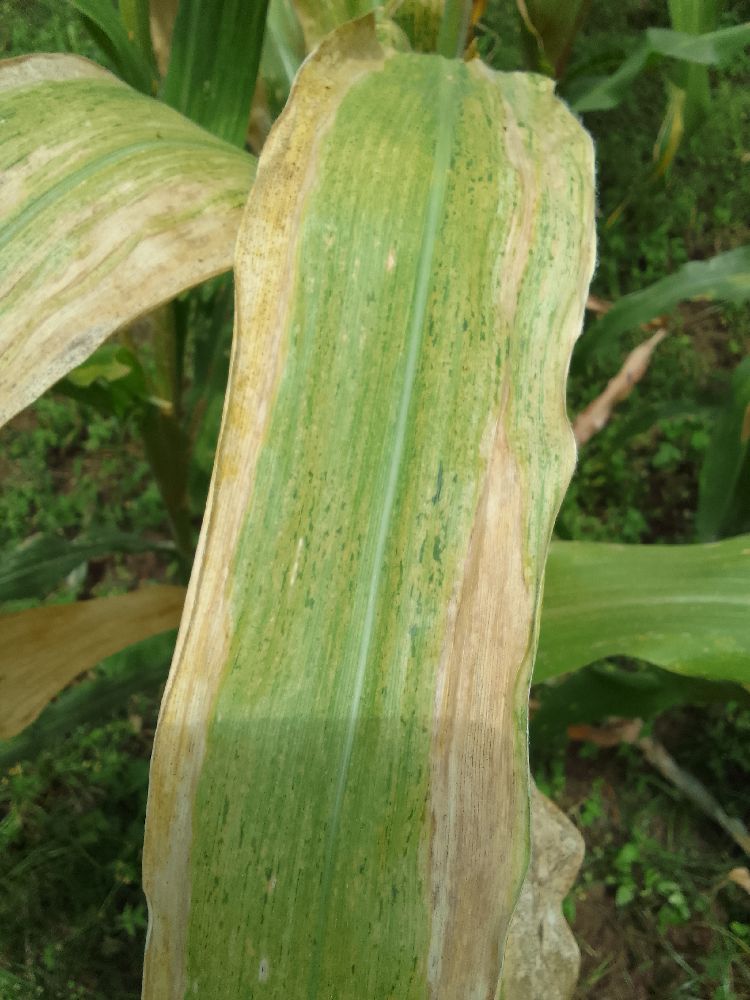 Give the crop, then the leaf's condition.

maize, maize lethal necrosis
